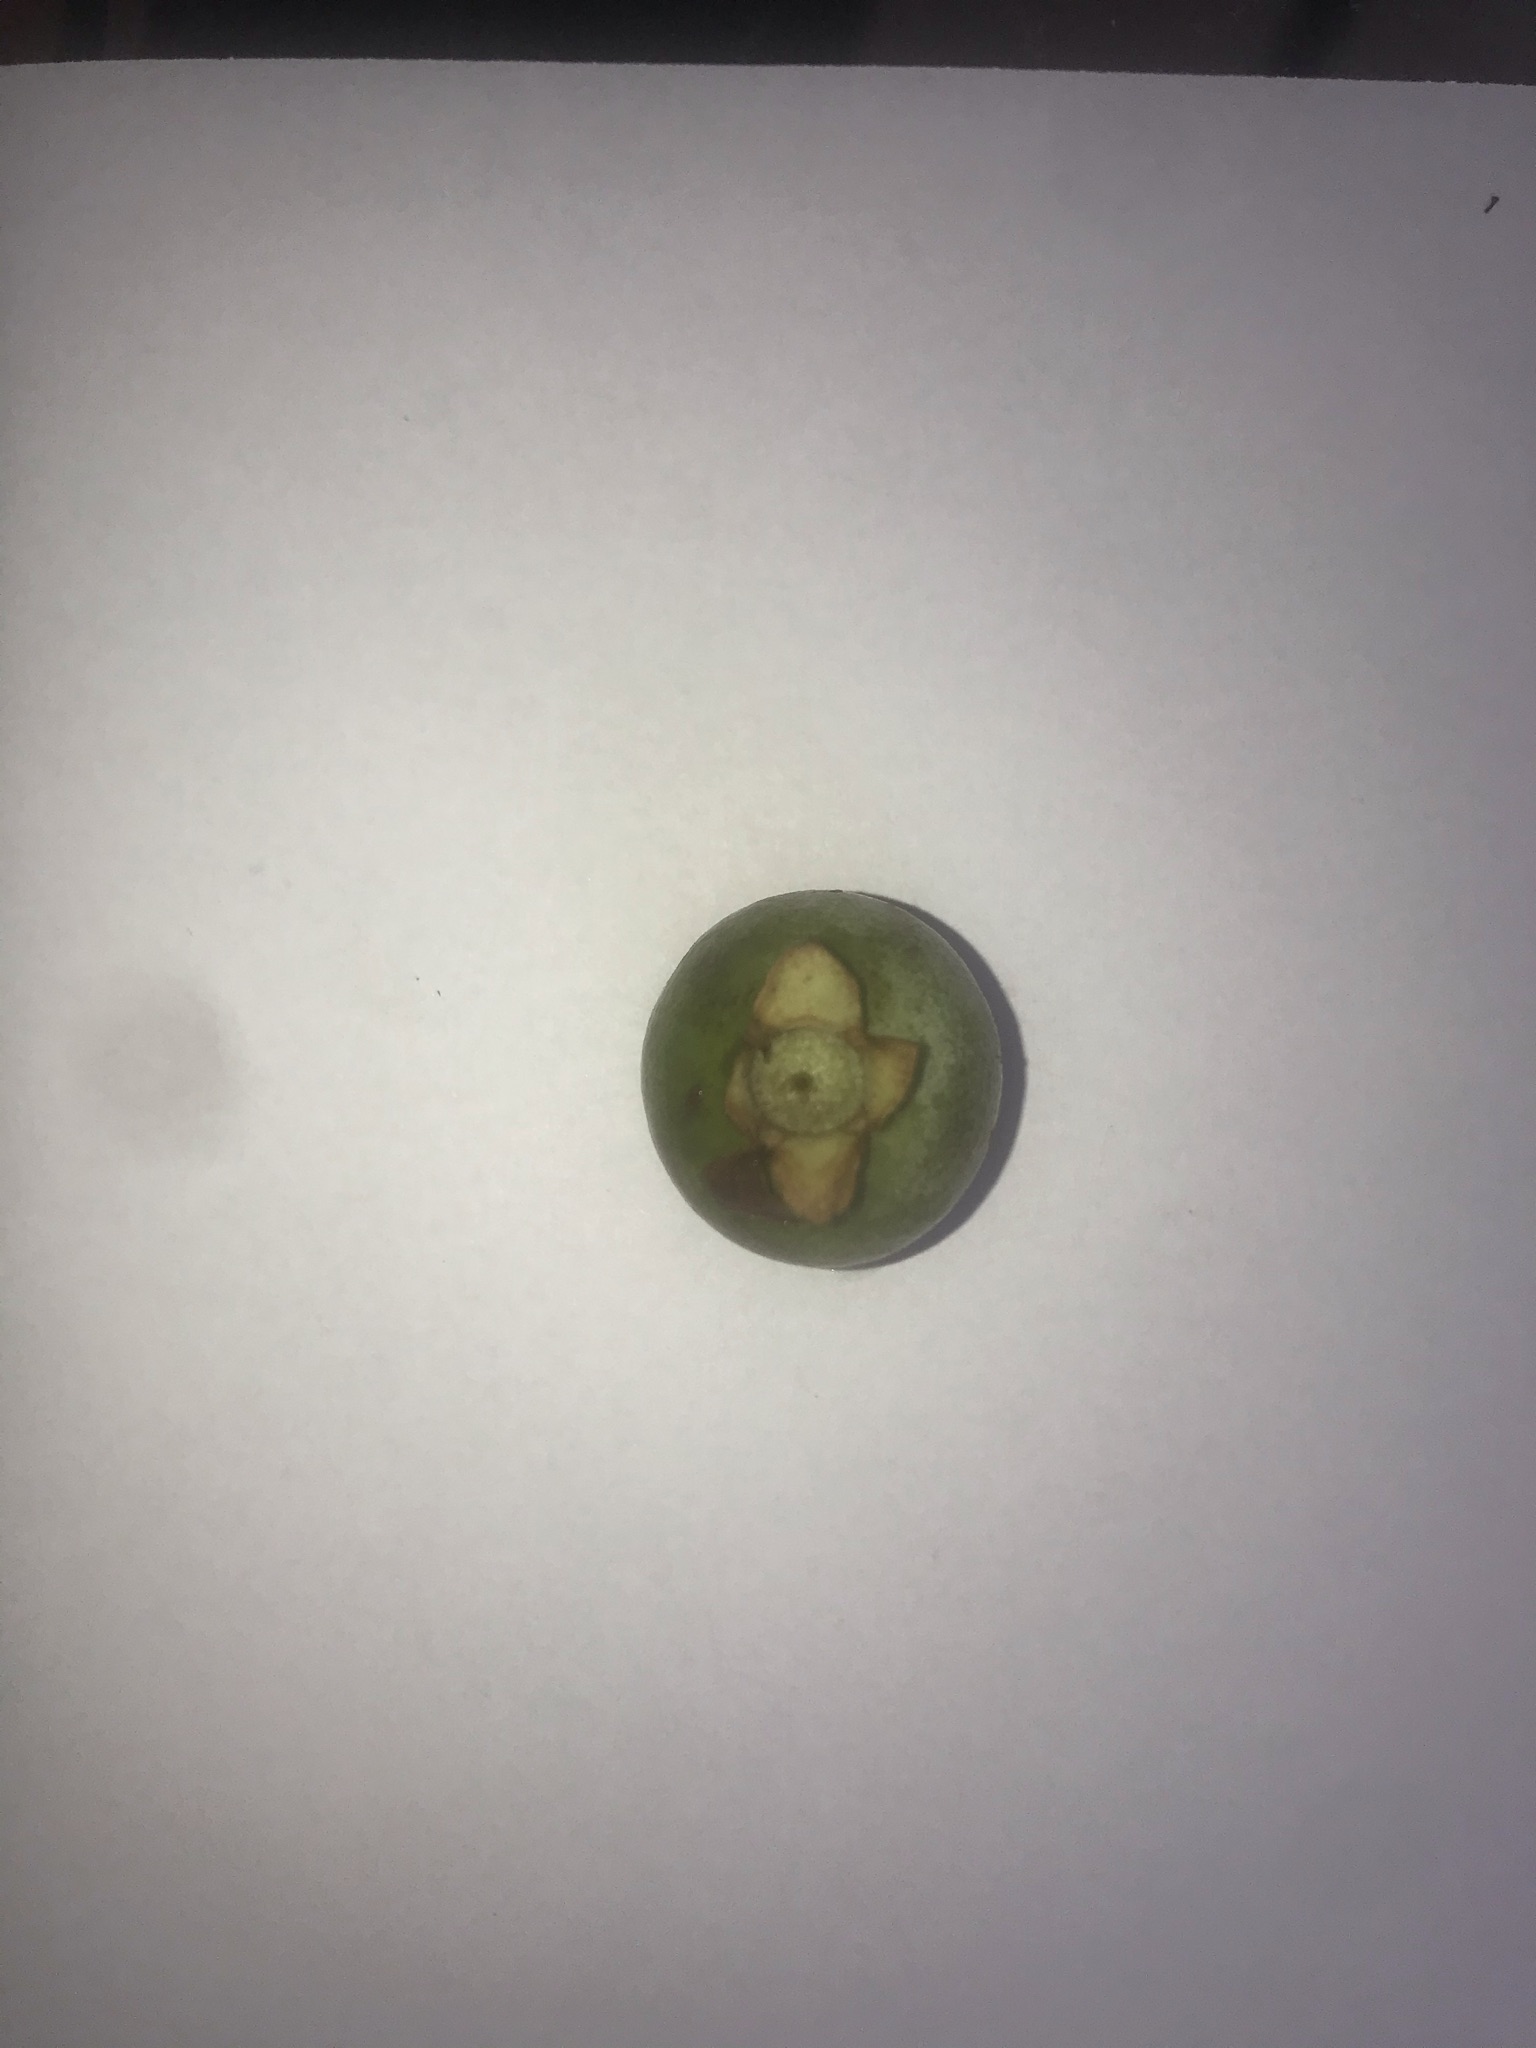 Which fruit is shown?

gabiroba
